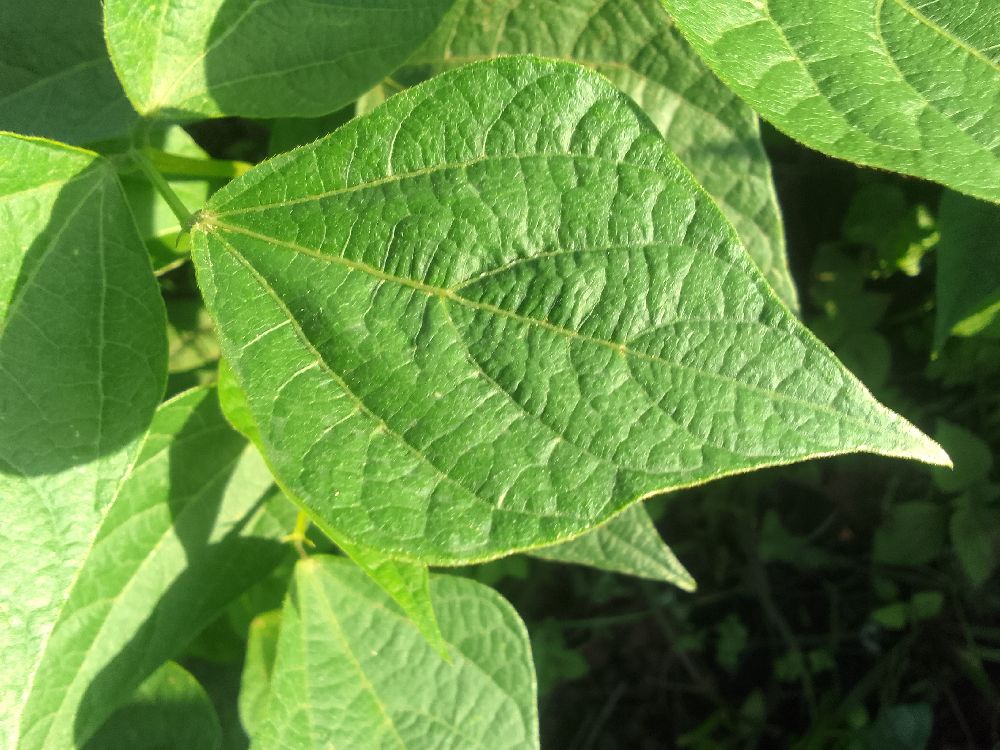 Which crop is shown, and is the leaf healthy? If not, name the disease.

common bean, healthy
